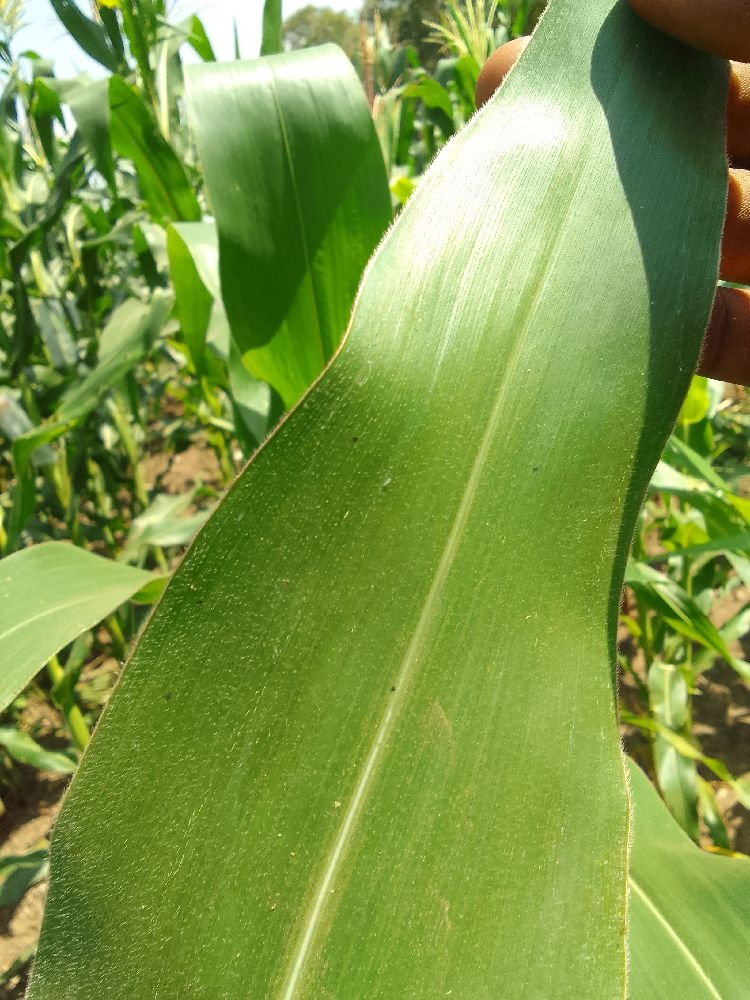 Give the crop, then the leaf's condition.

maize, healthy
